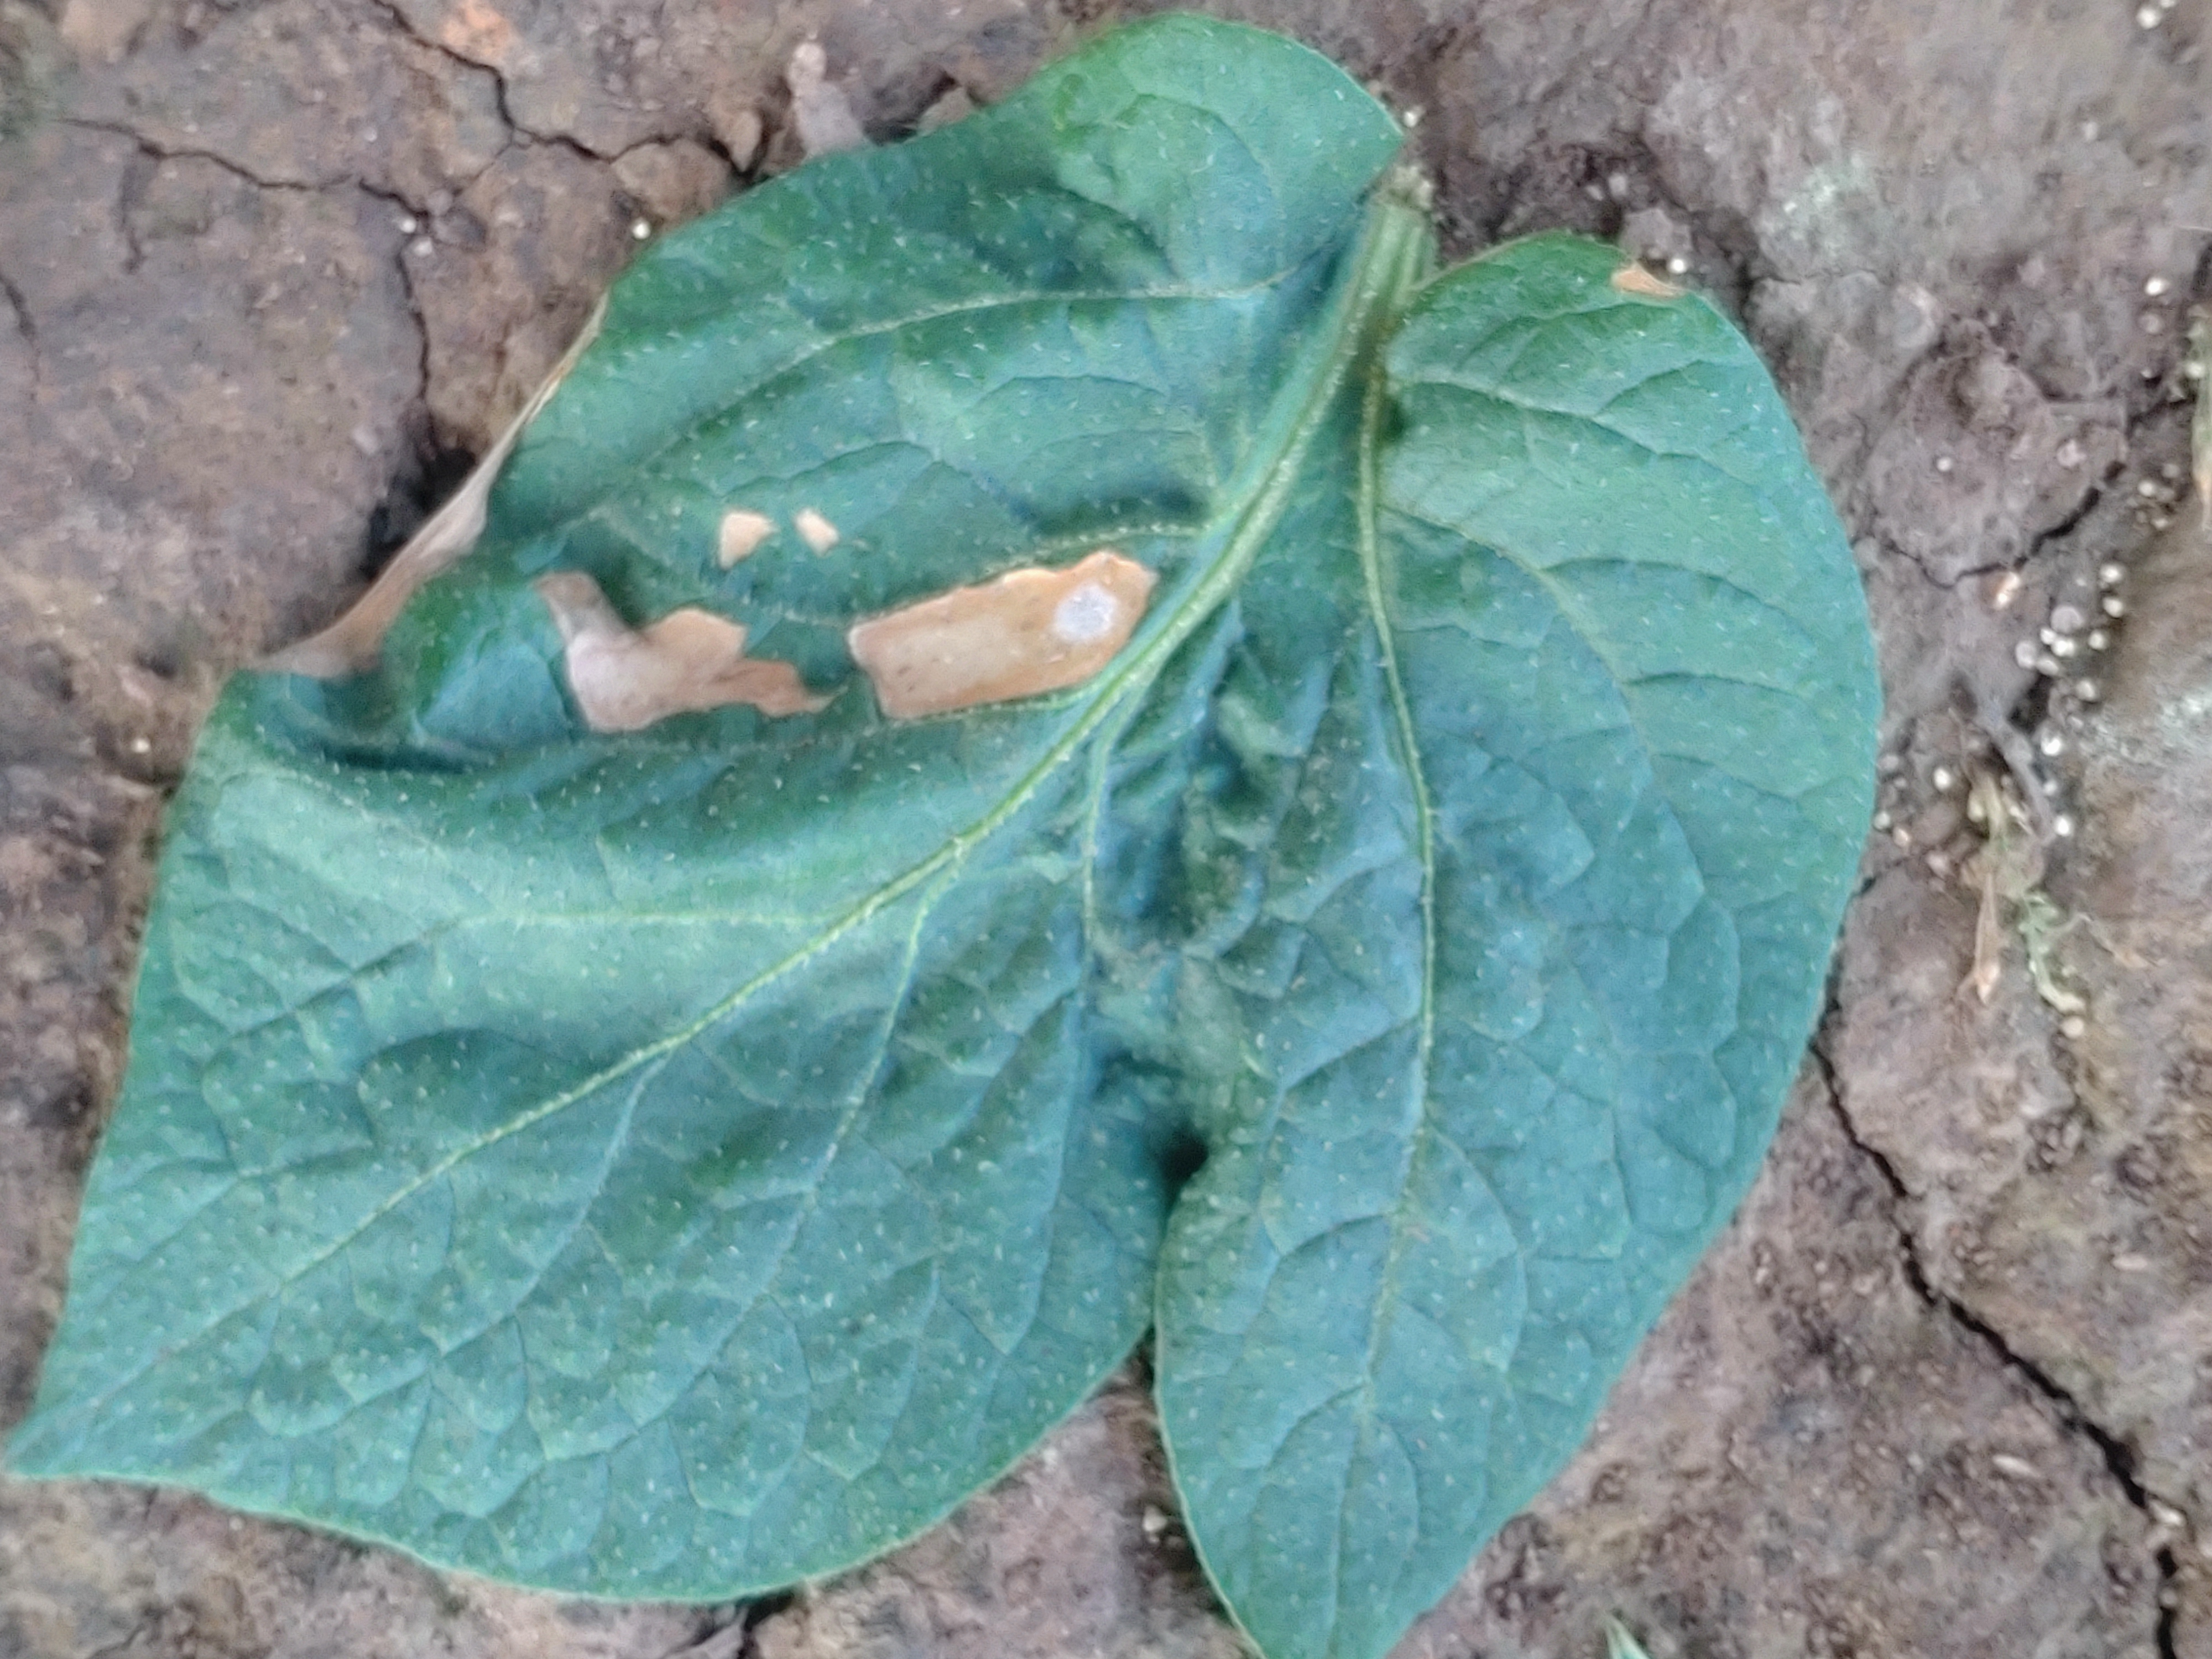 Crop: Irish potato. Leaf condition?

early blight
